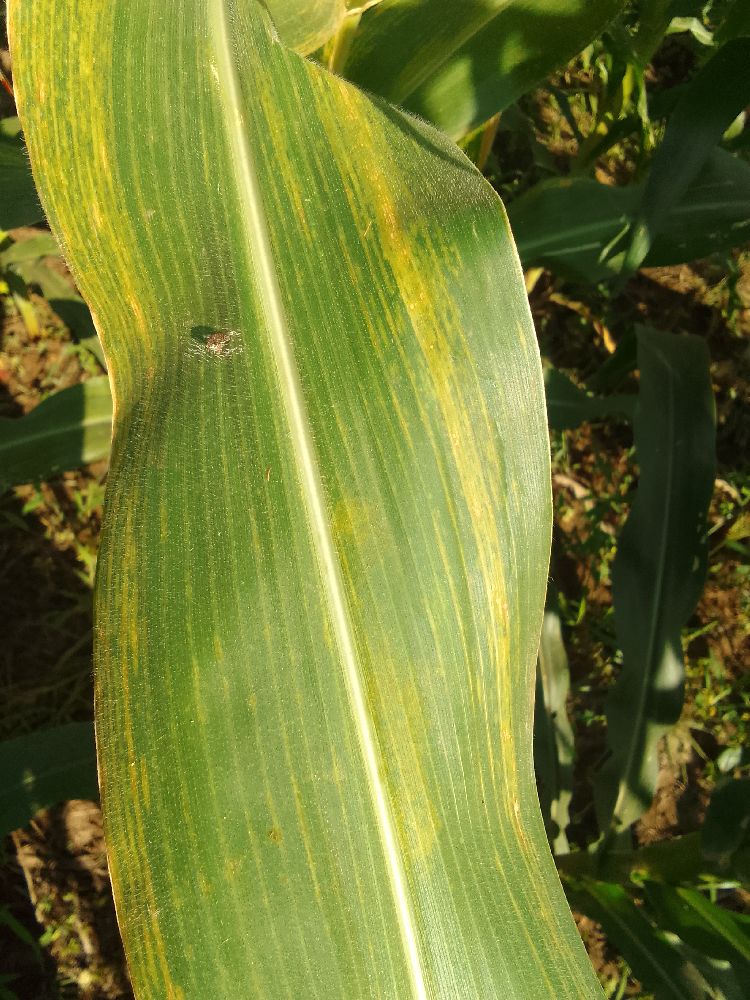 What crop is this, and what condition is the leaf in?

maize, maize lethal necrosis
